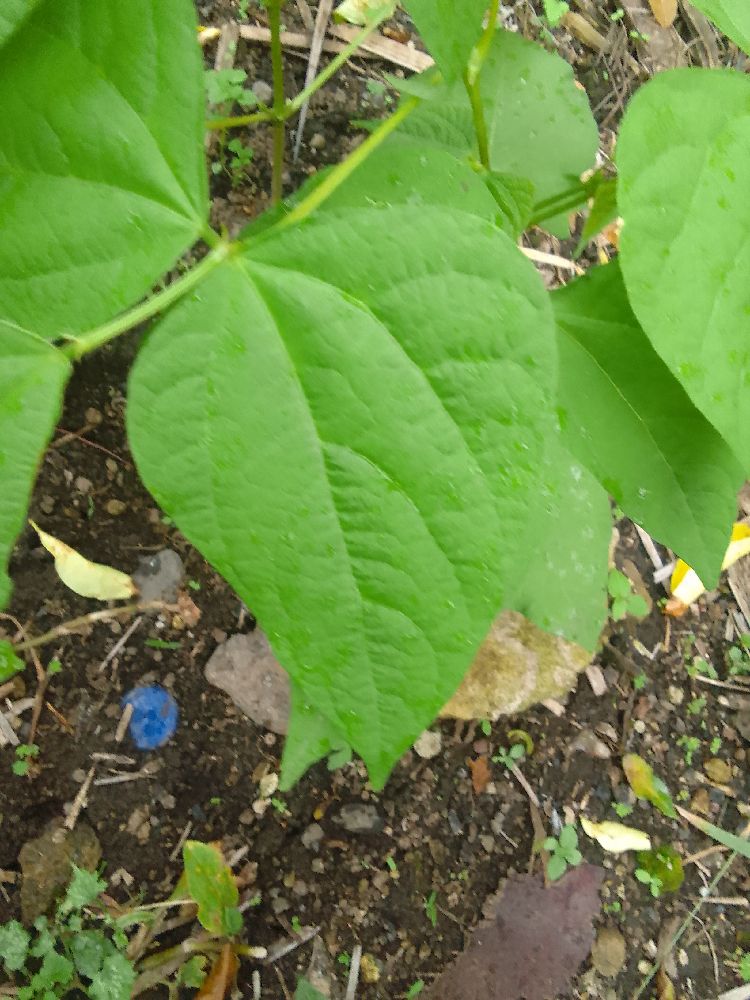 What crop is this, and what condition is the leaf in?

common bean, healthy
